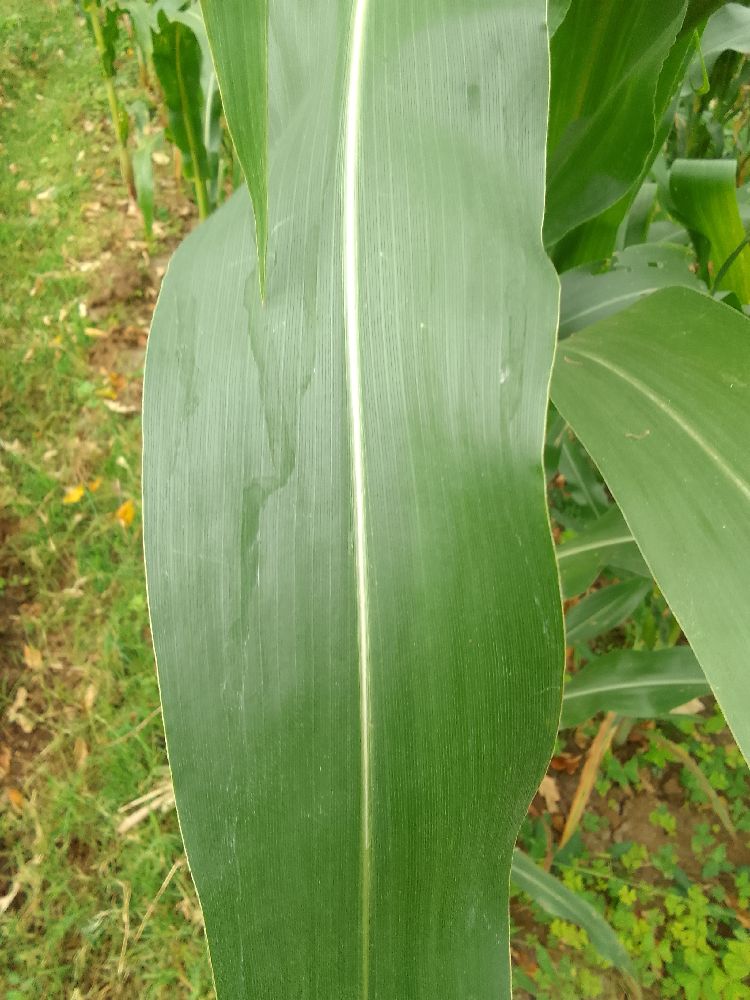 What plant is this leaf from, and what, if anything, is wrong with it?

maize, healthy
